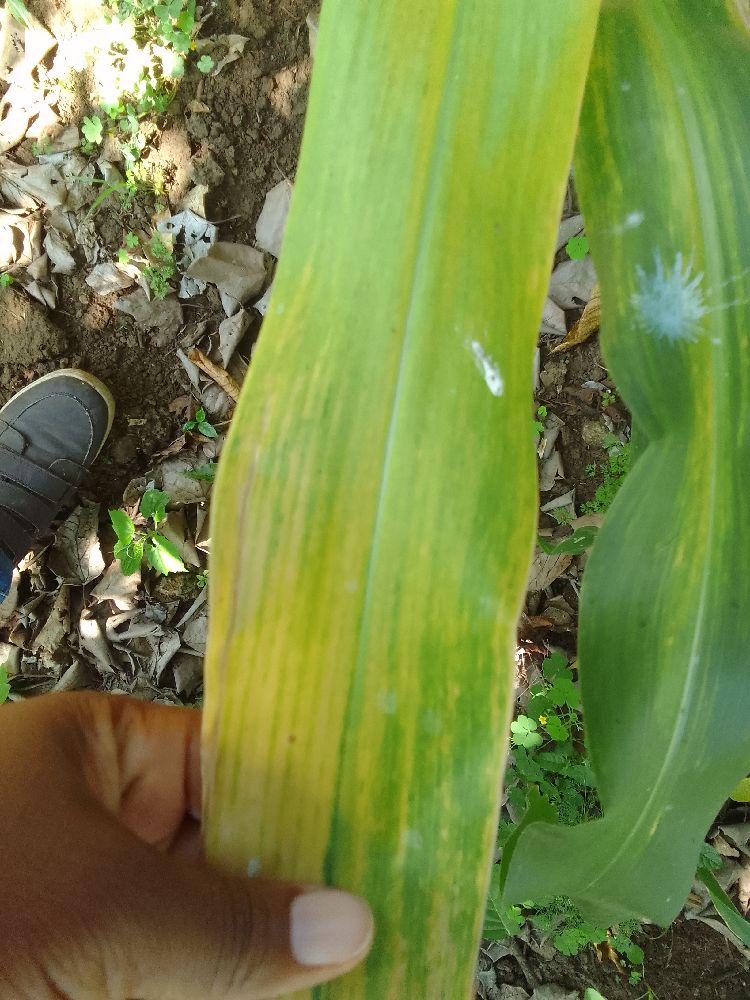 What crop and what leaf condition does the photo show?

maize, maize lethal necrosis
